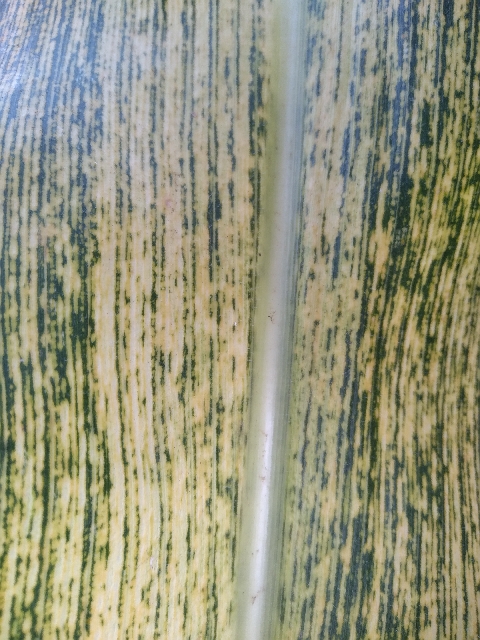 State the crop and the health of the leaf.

maize, maize streak virus
